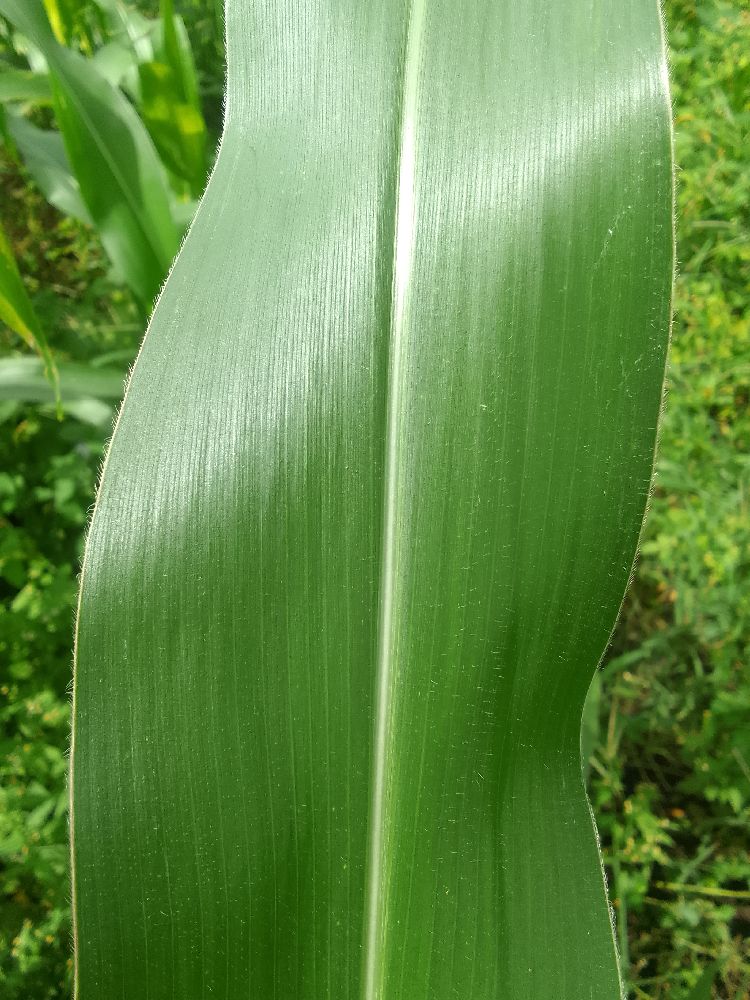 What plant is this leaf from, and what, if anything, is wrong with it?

maize, healthy
